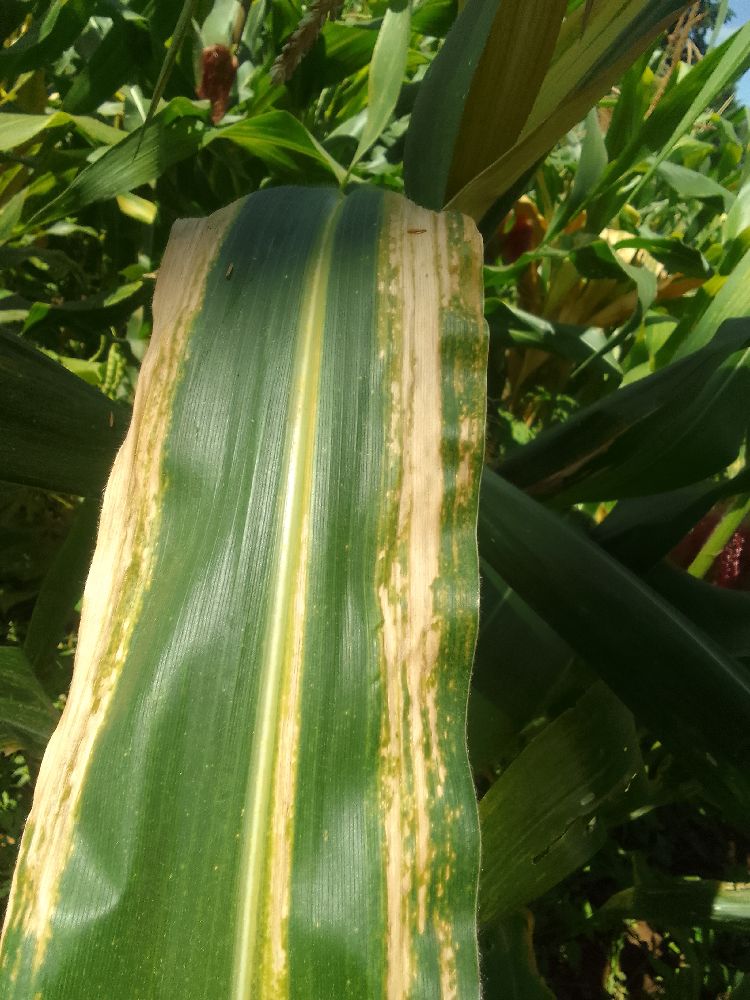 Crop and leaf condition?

maize, maize lethal necrosis
